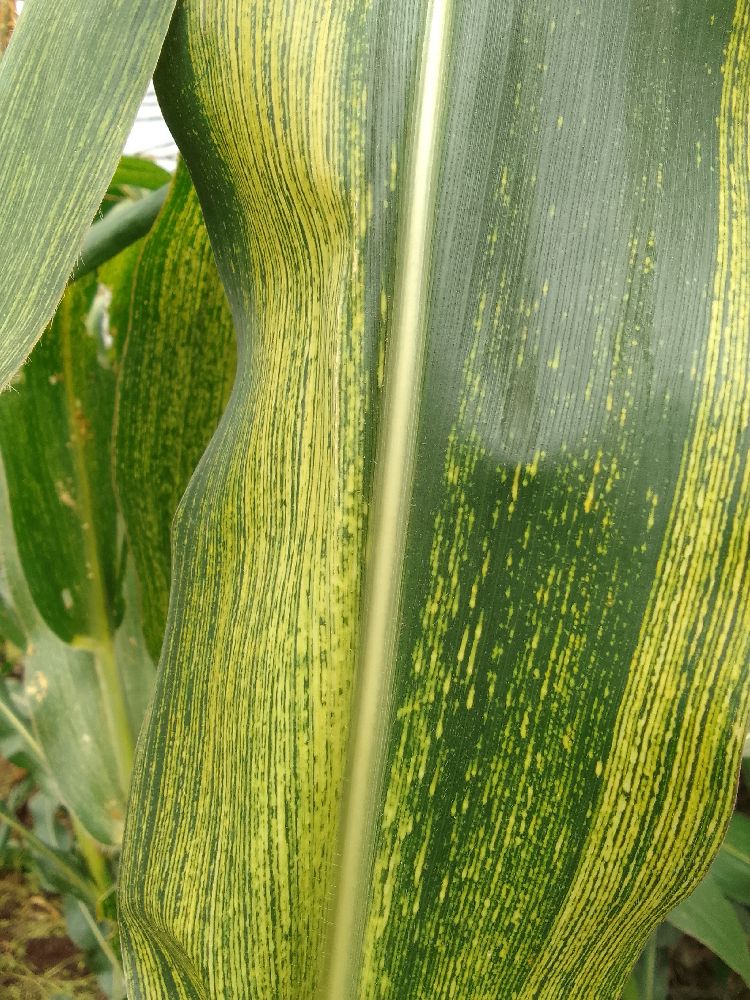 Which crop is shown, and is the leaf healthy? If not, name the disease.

maize, maize streak virus
